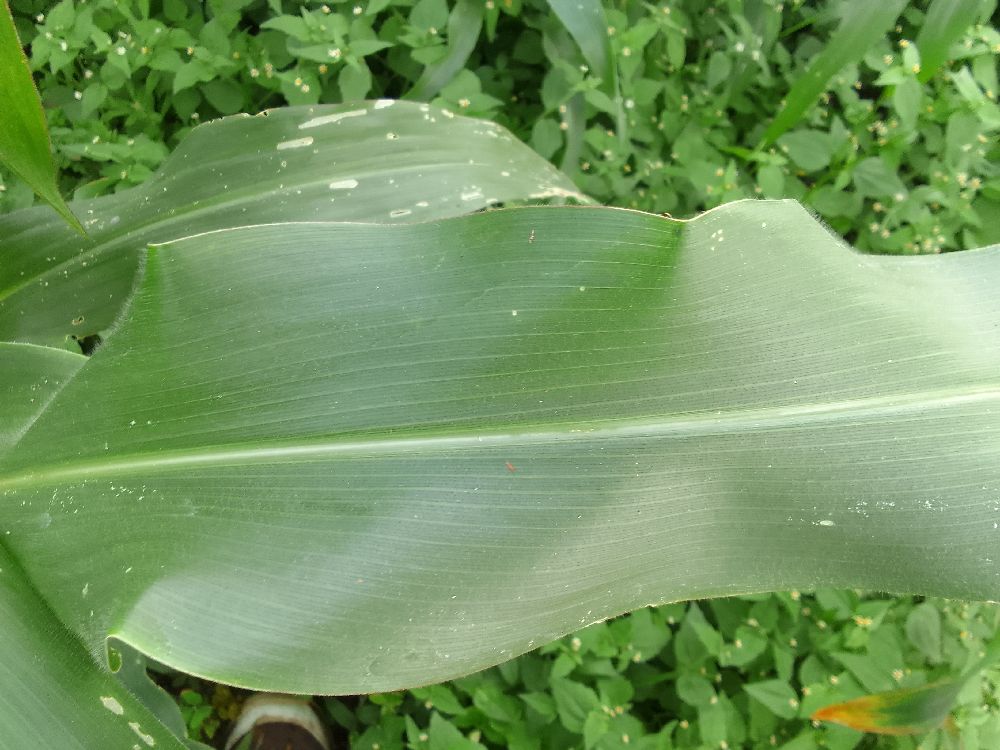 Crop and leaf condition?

maize, healthy
